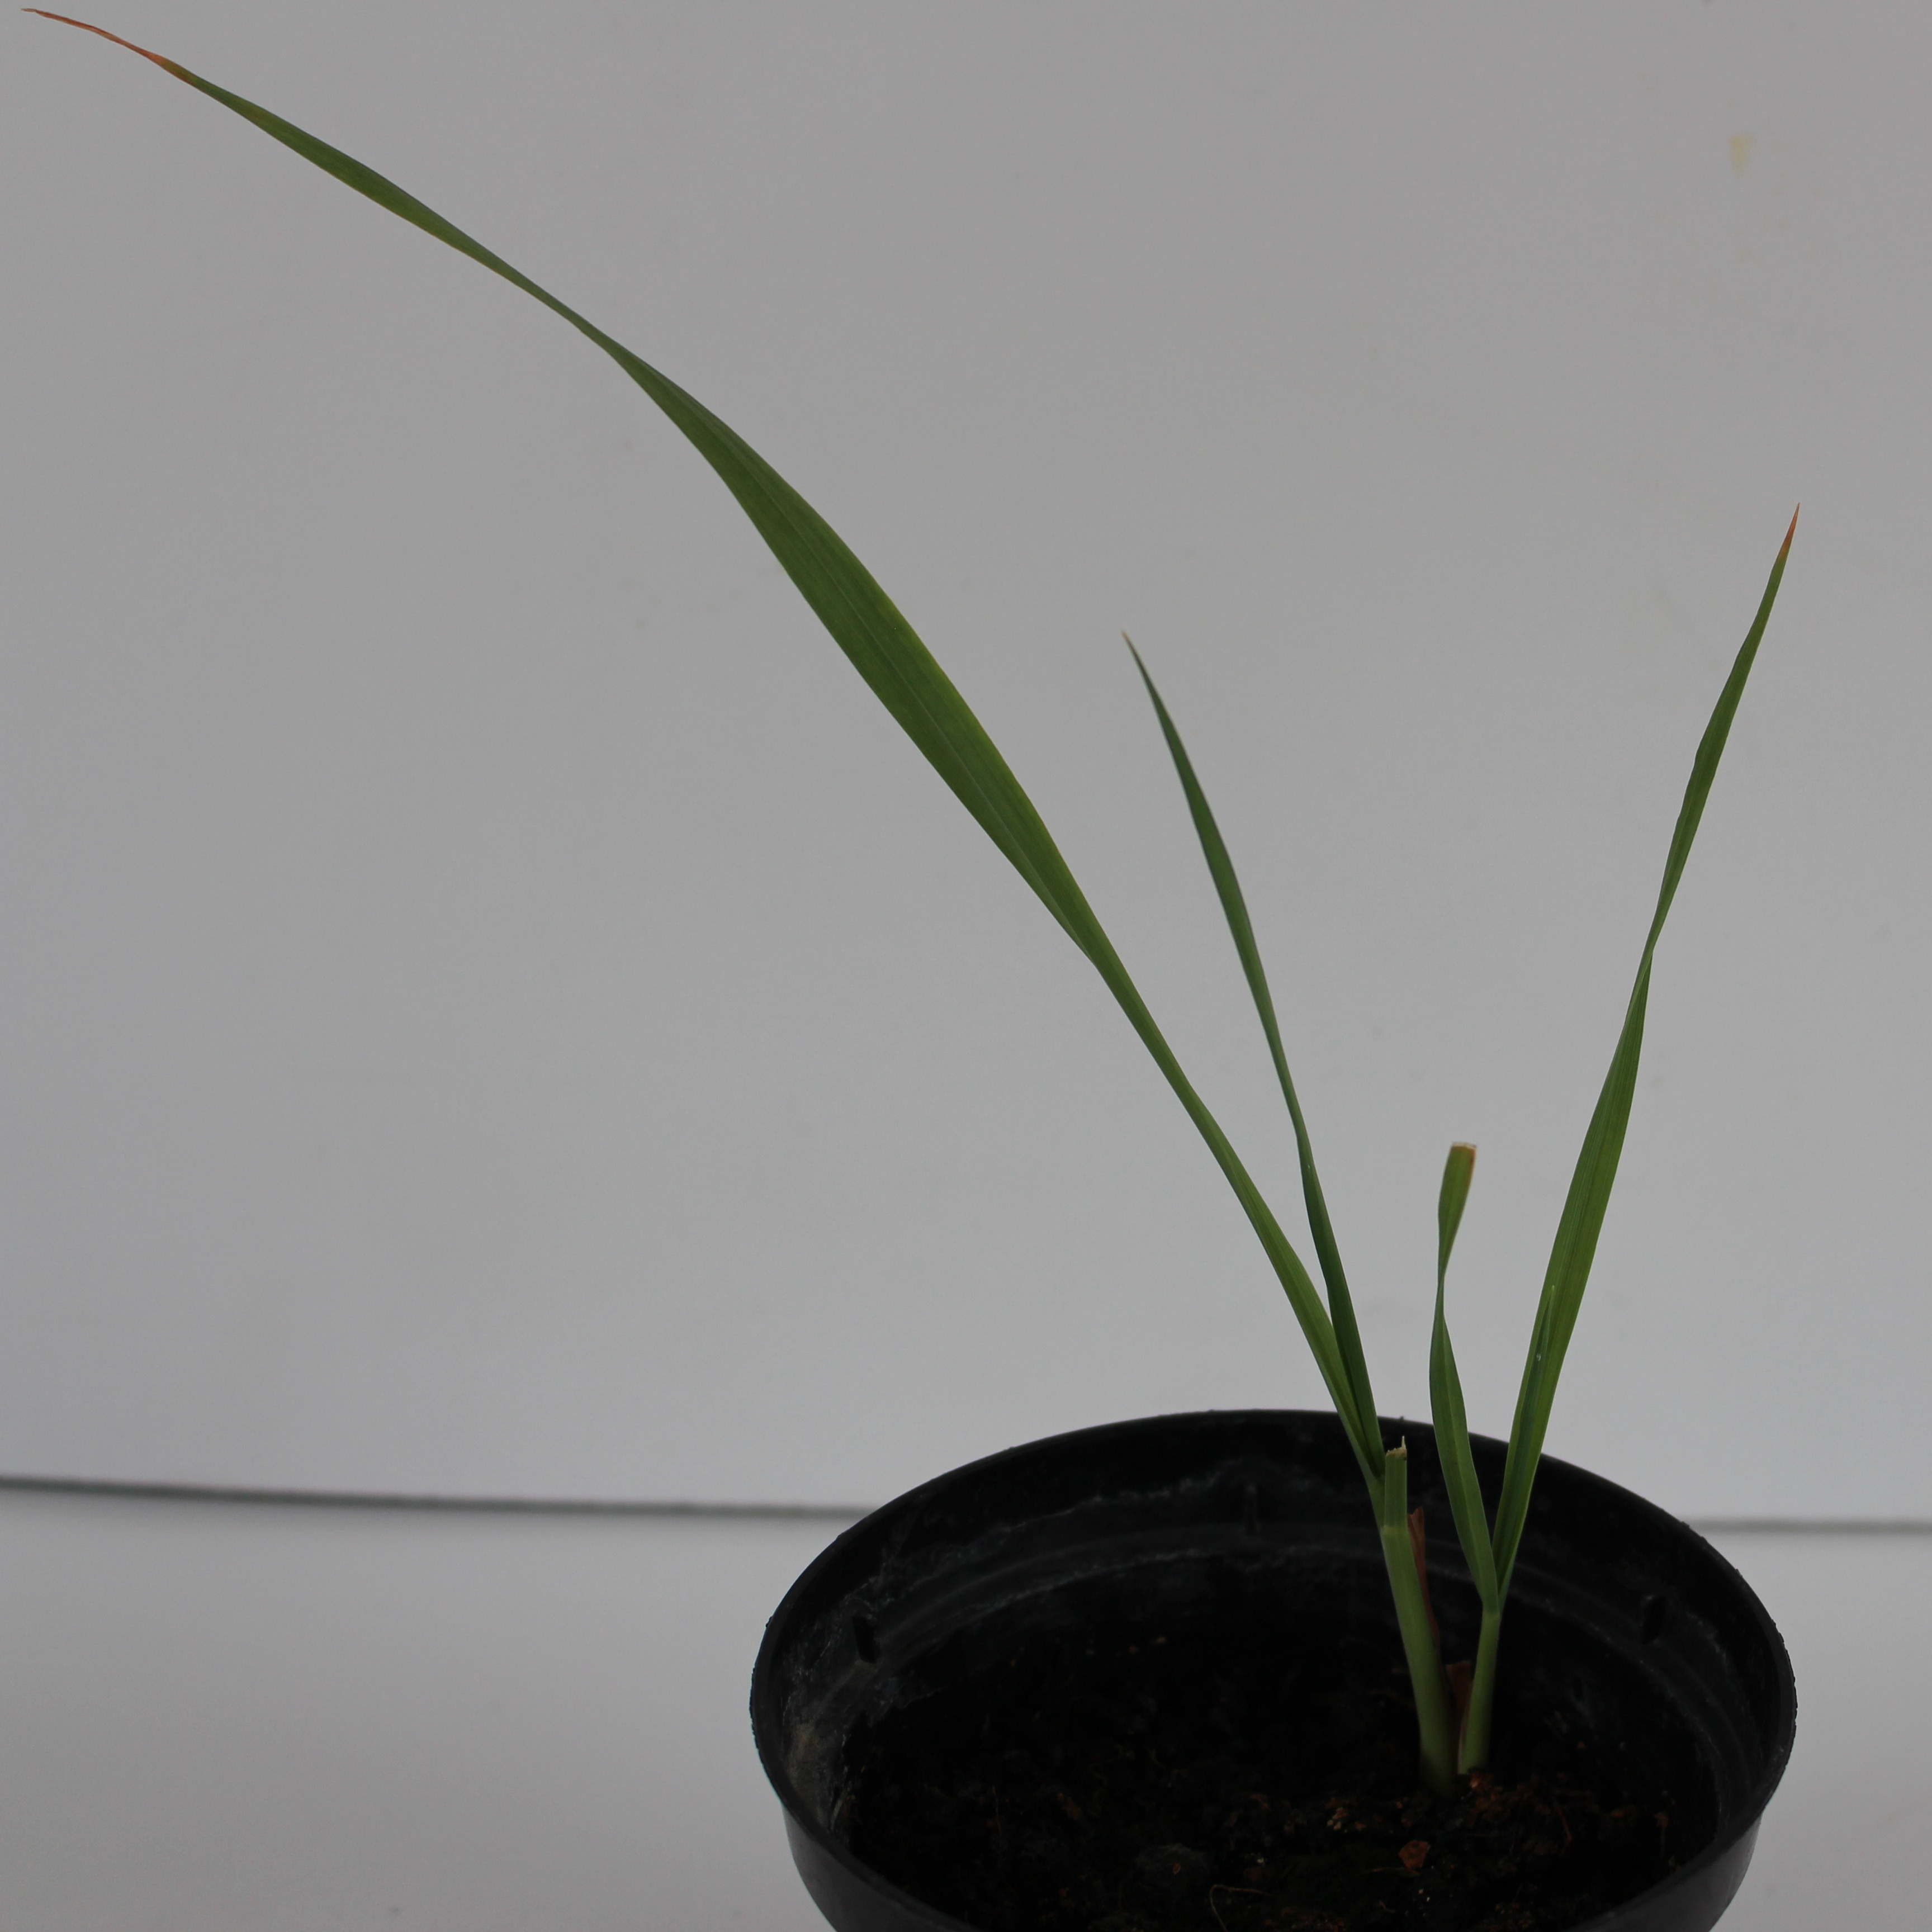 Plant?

Avena sterilis
